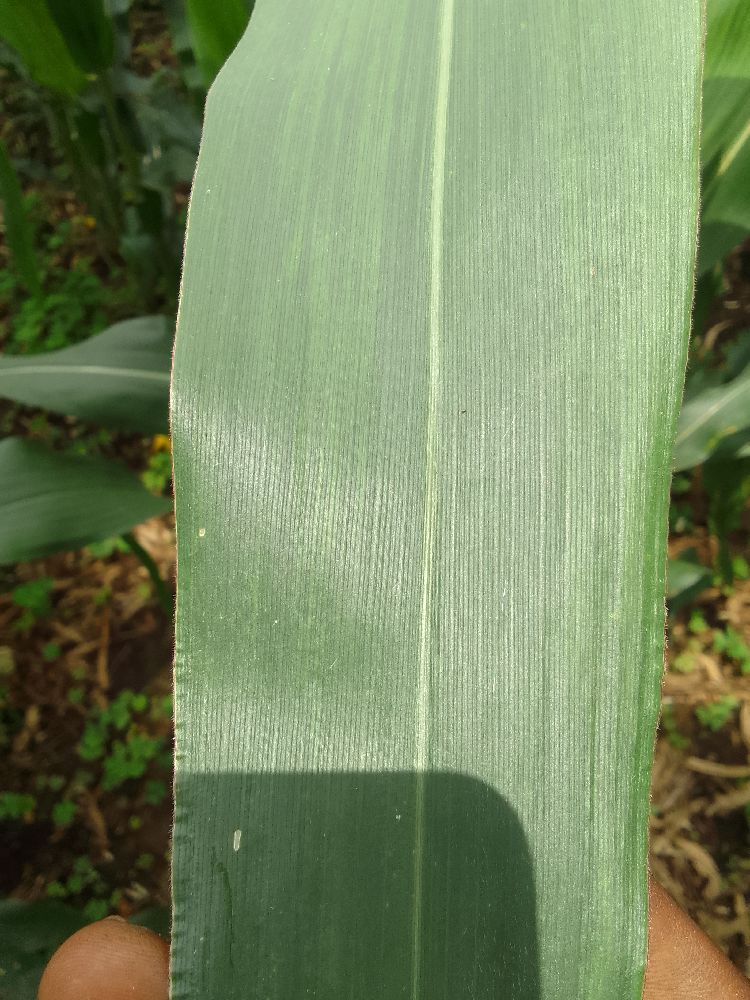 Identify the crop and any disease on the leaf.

maize, healthy
